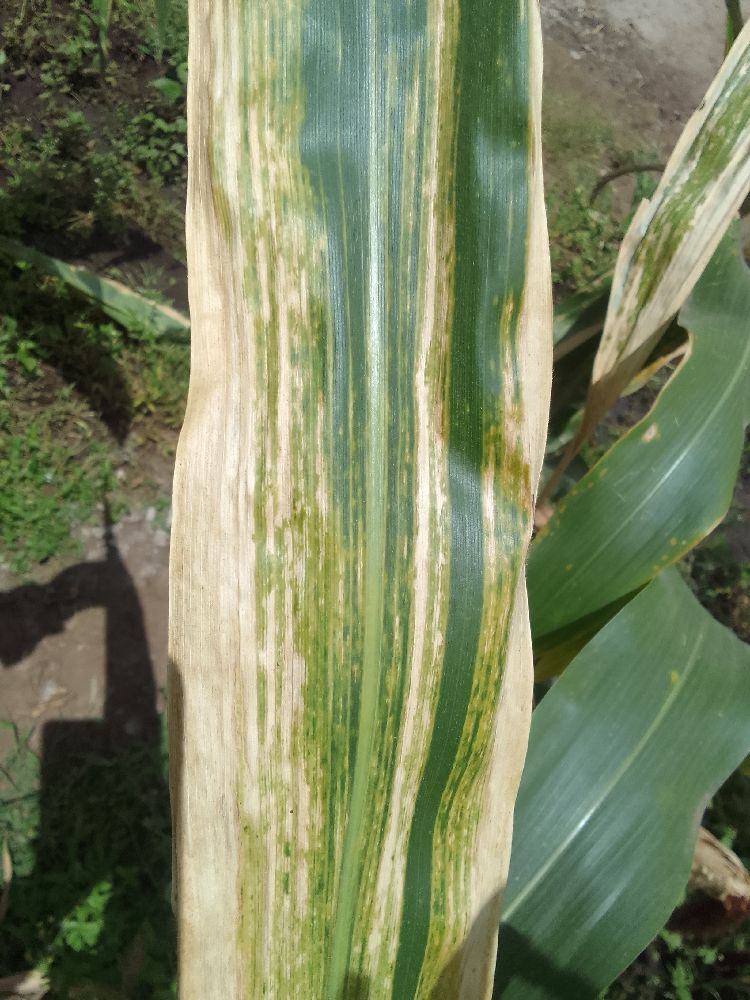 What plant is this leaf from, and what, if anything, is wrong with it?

maize, maize lethal necrosis
